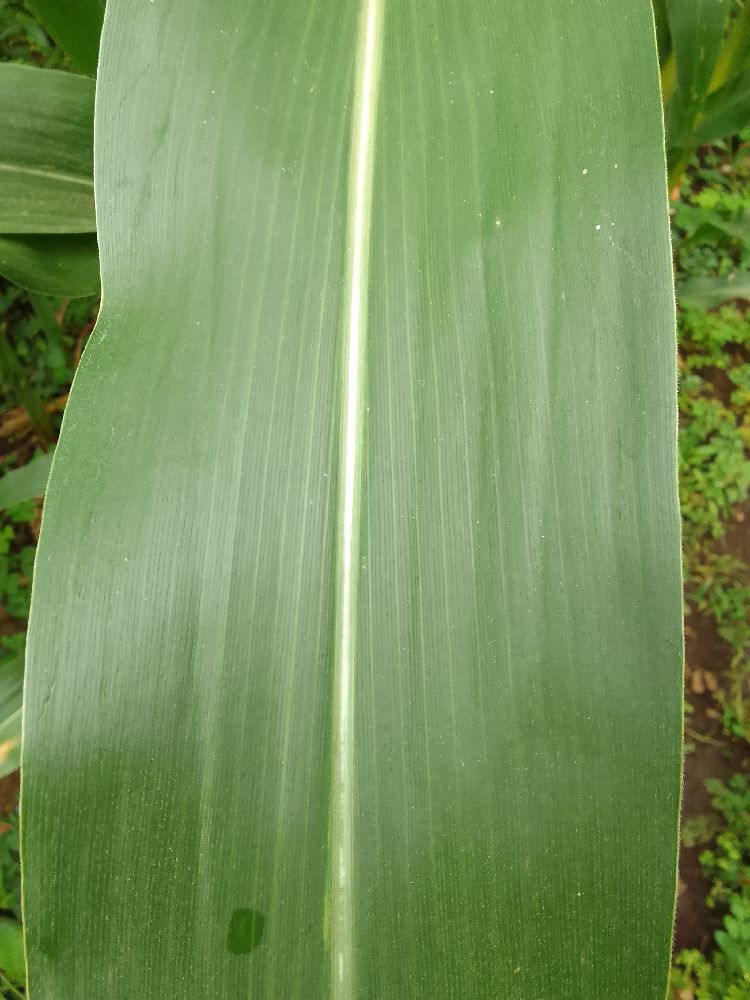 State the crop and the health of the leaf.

maize, healthy
